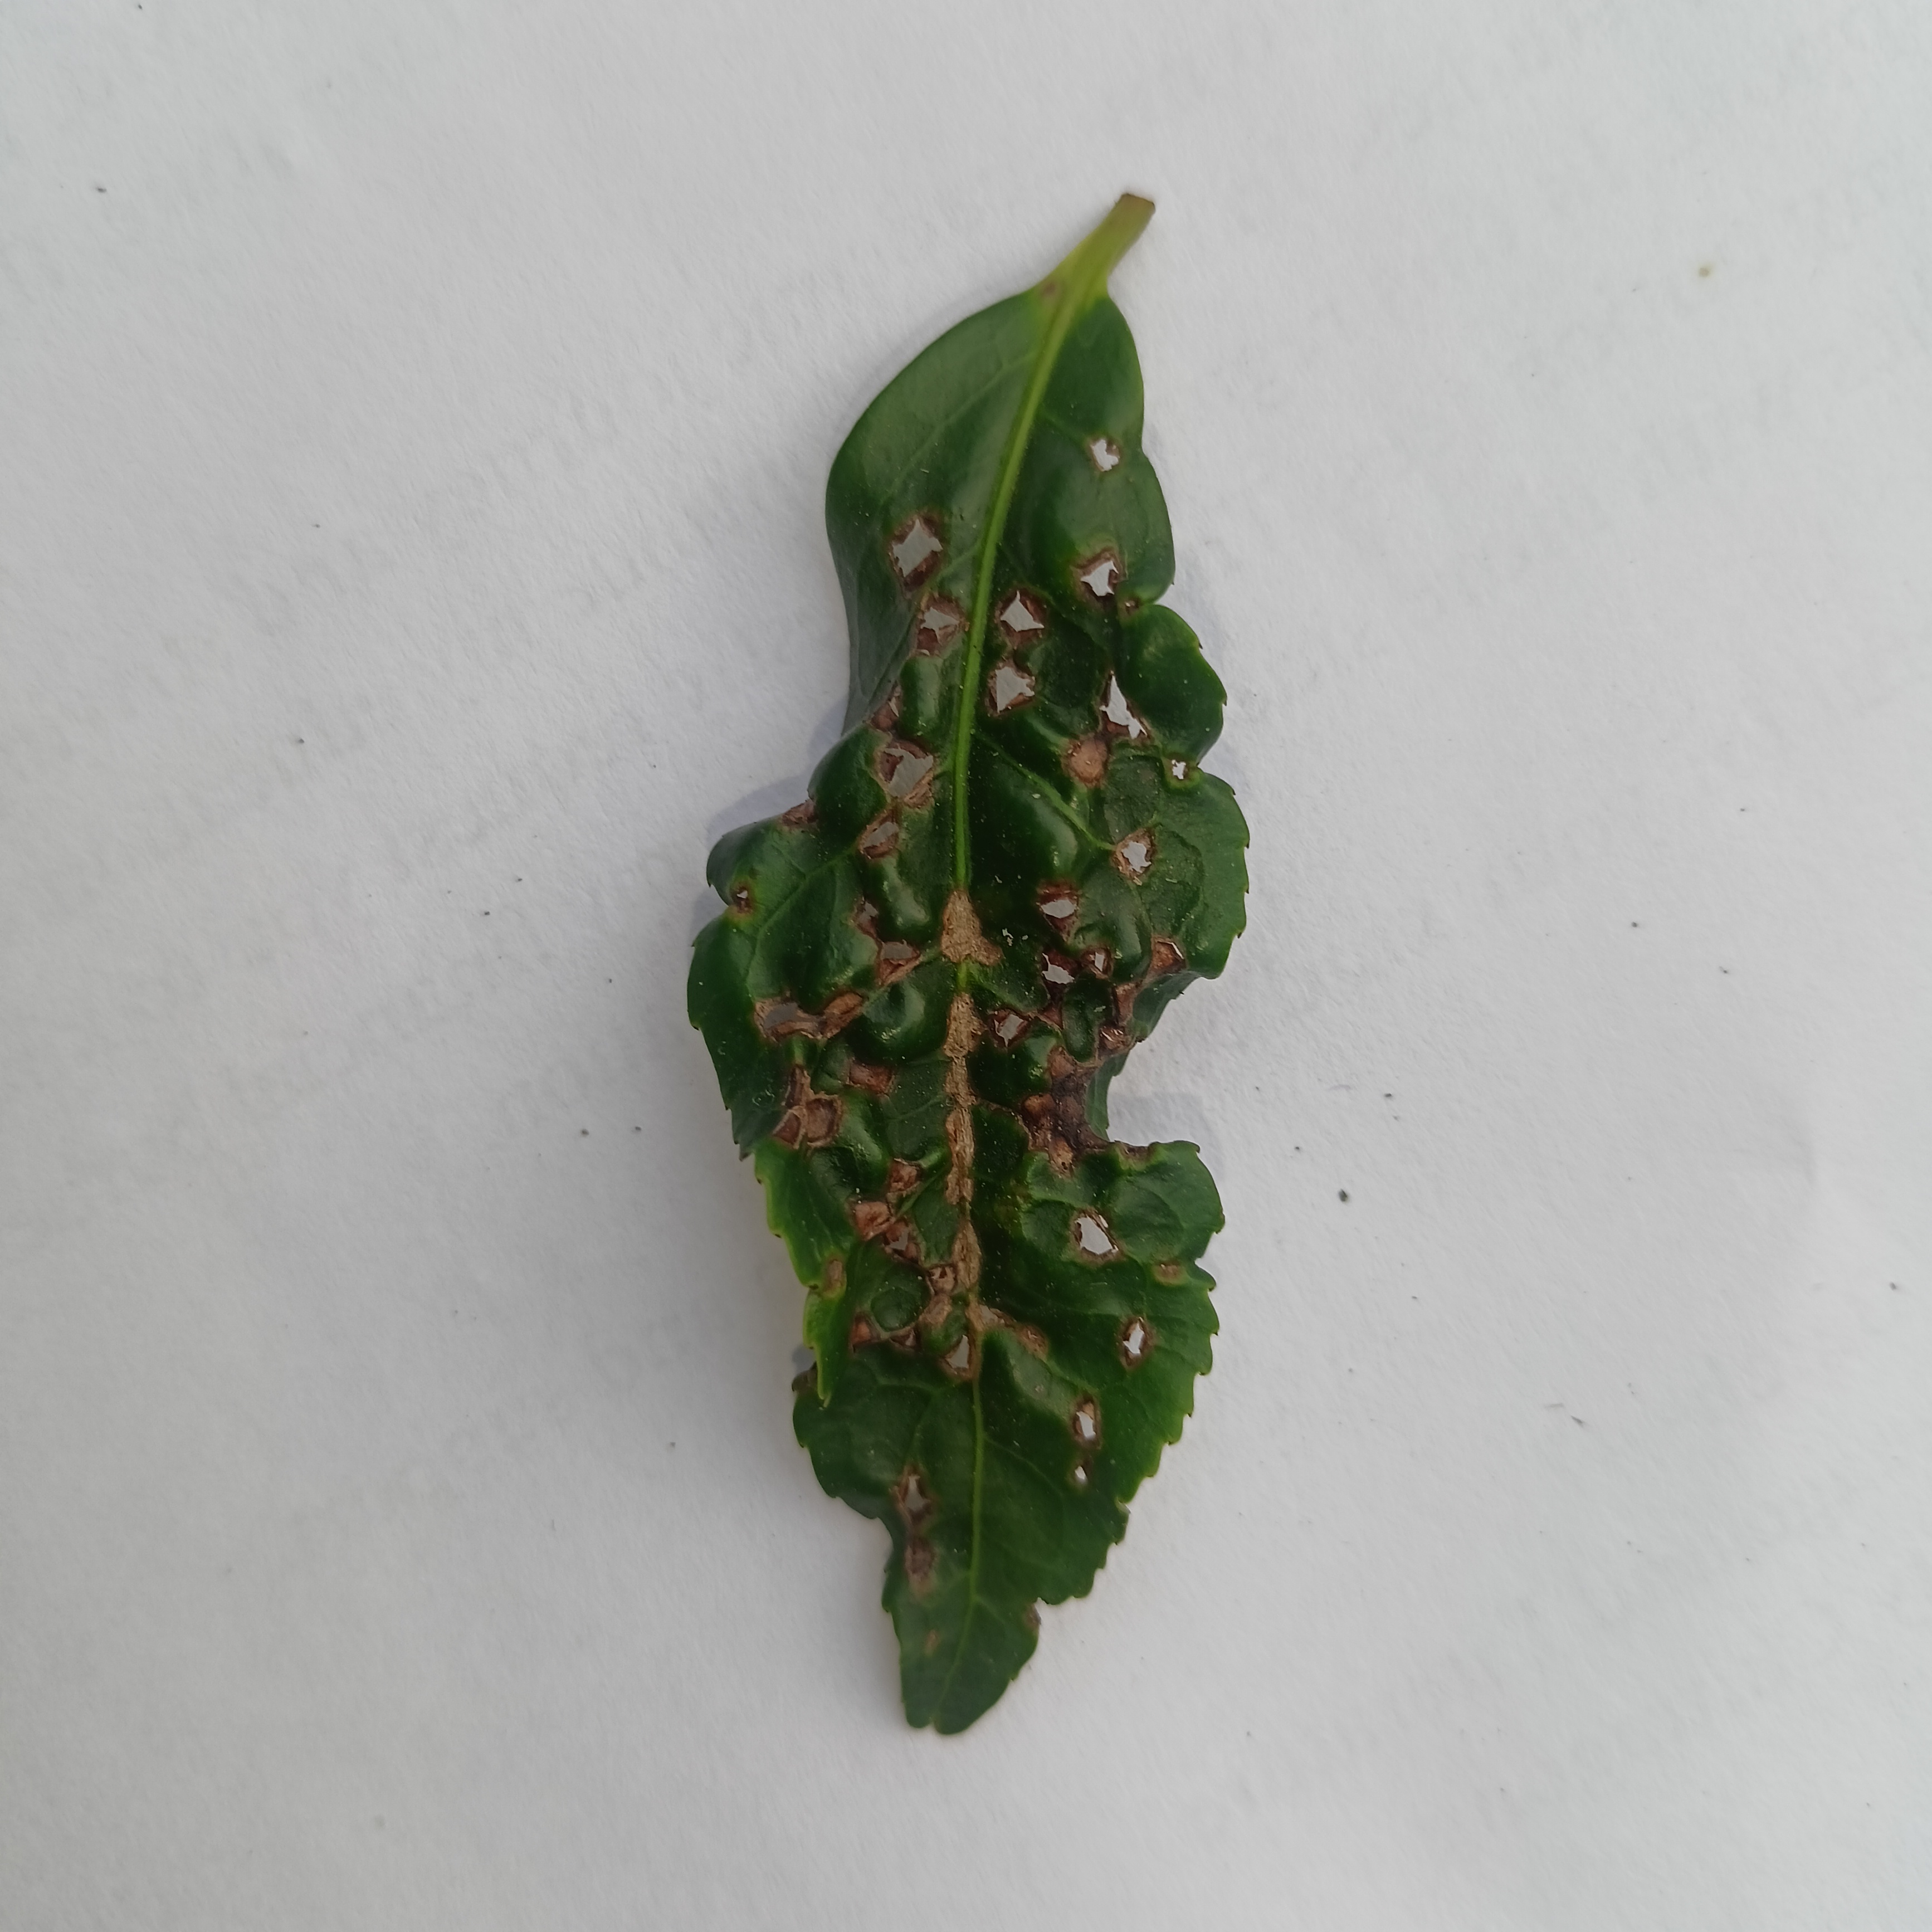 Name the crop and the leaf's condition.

tea, helopeltis
